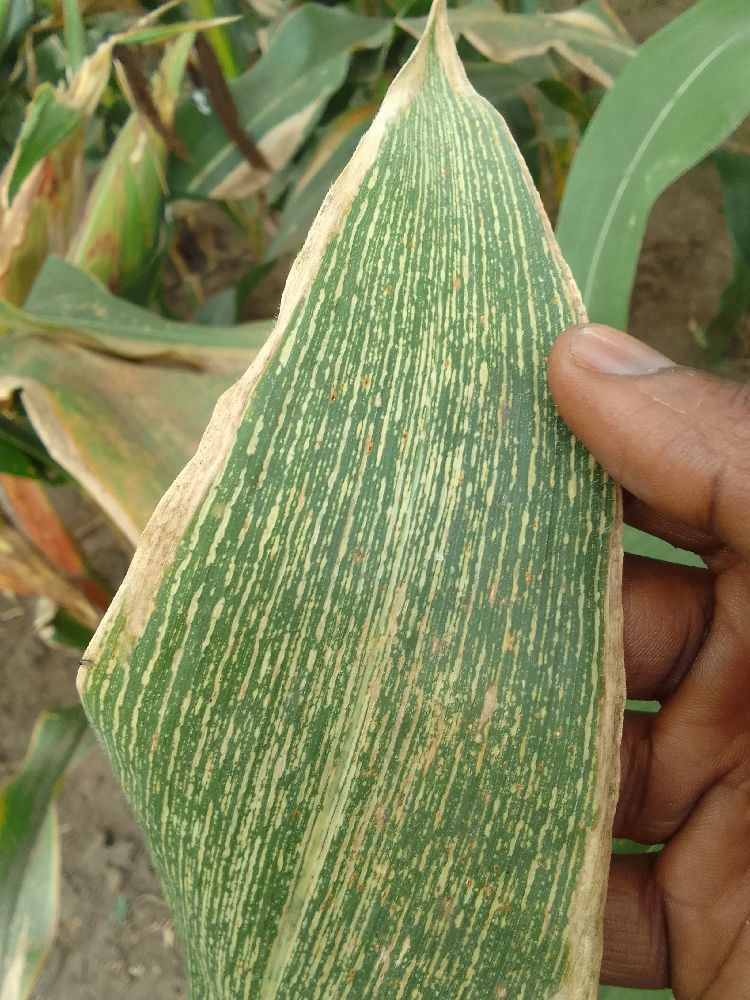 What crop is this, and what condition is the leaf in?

maize, maize streak virus
